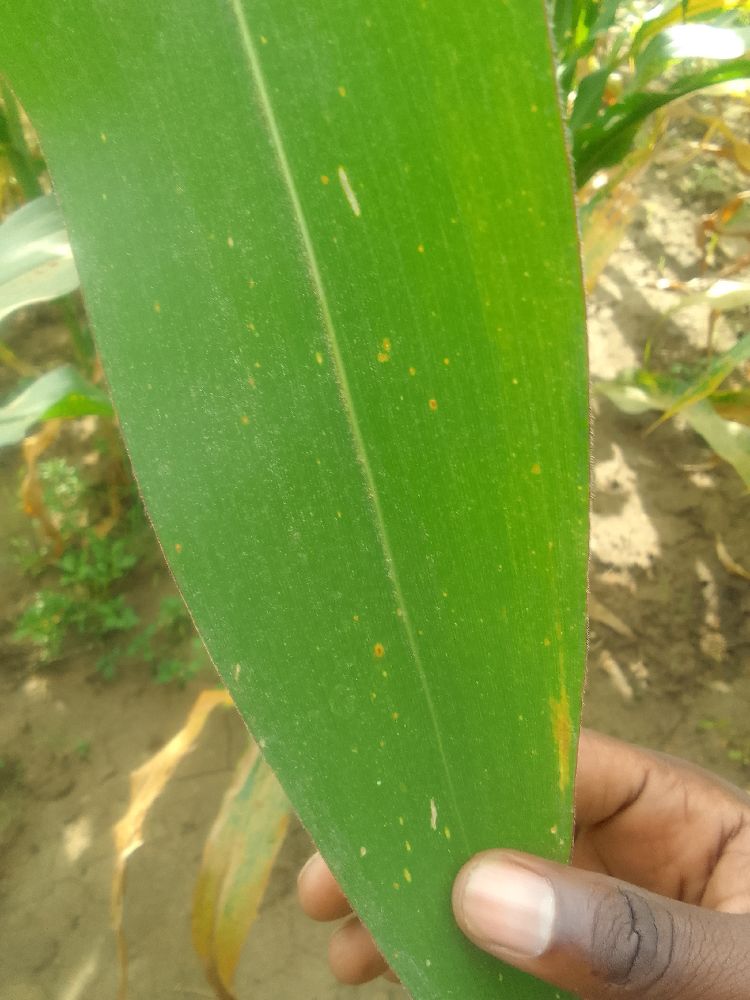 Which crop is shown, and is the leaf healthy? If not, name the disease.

maize, healthy
